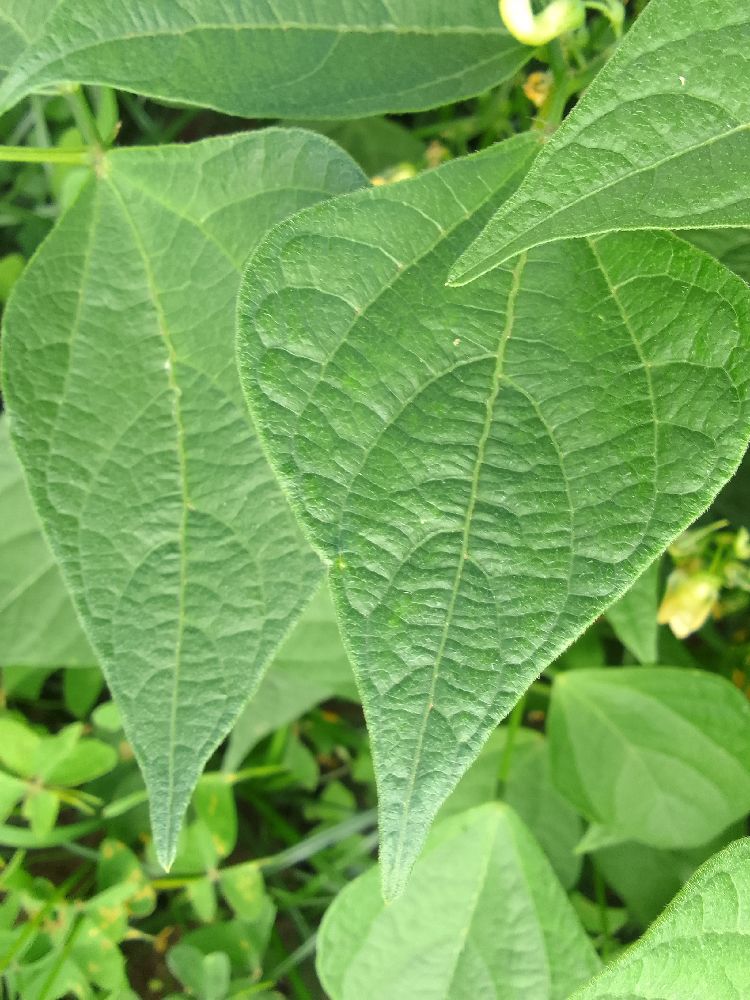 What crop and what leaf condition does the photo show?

common bean, healthy
